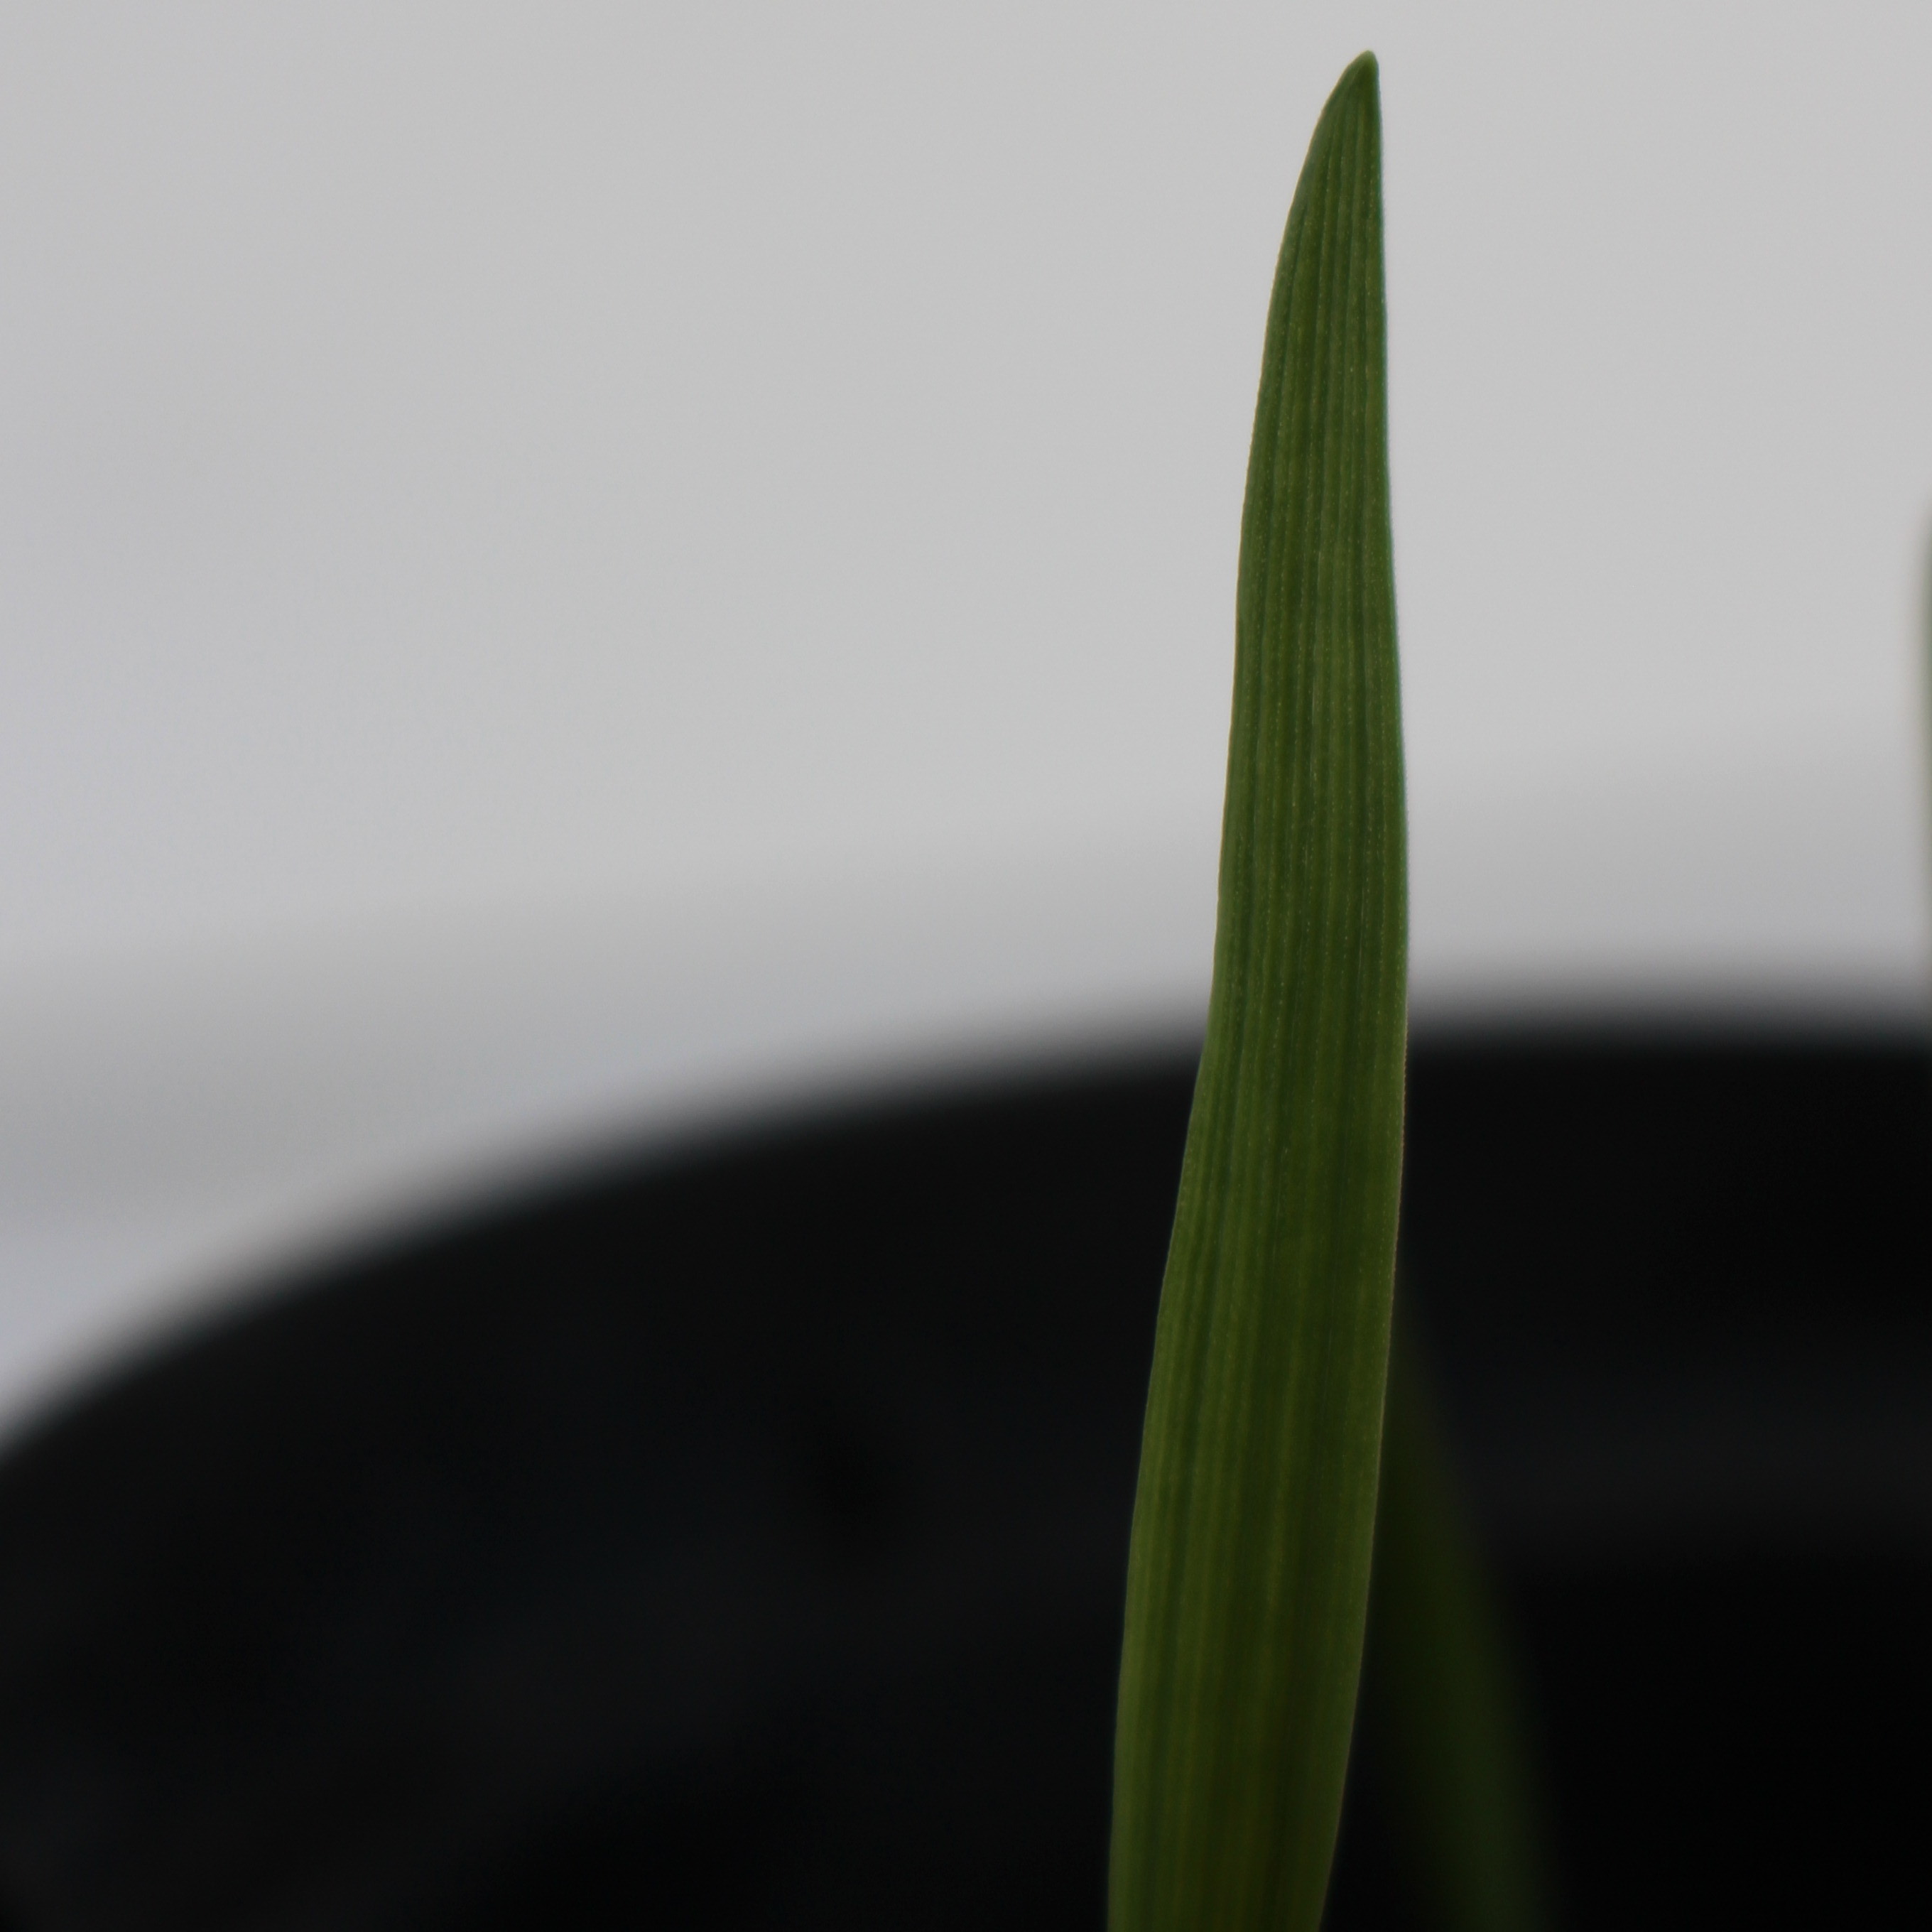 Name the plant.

Avena sterilis
